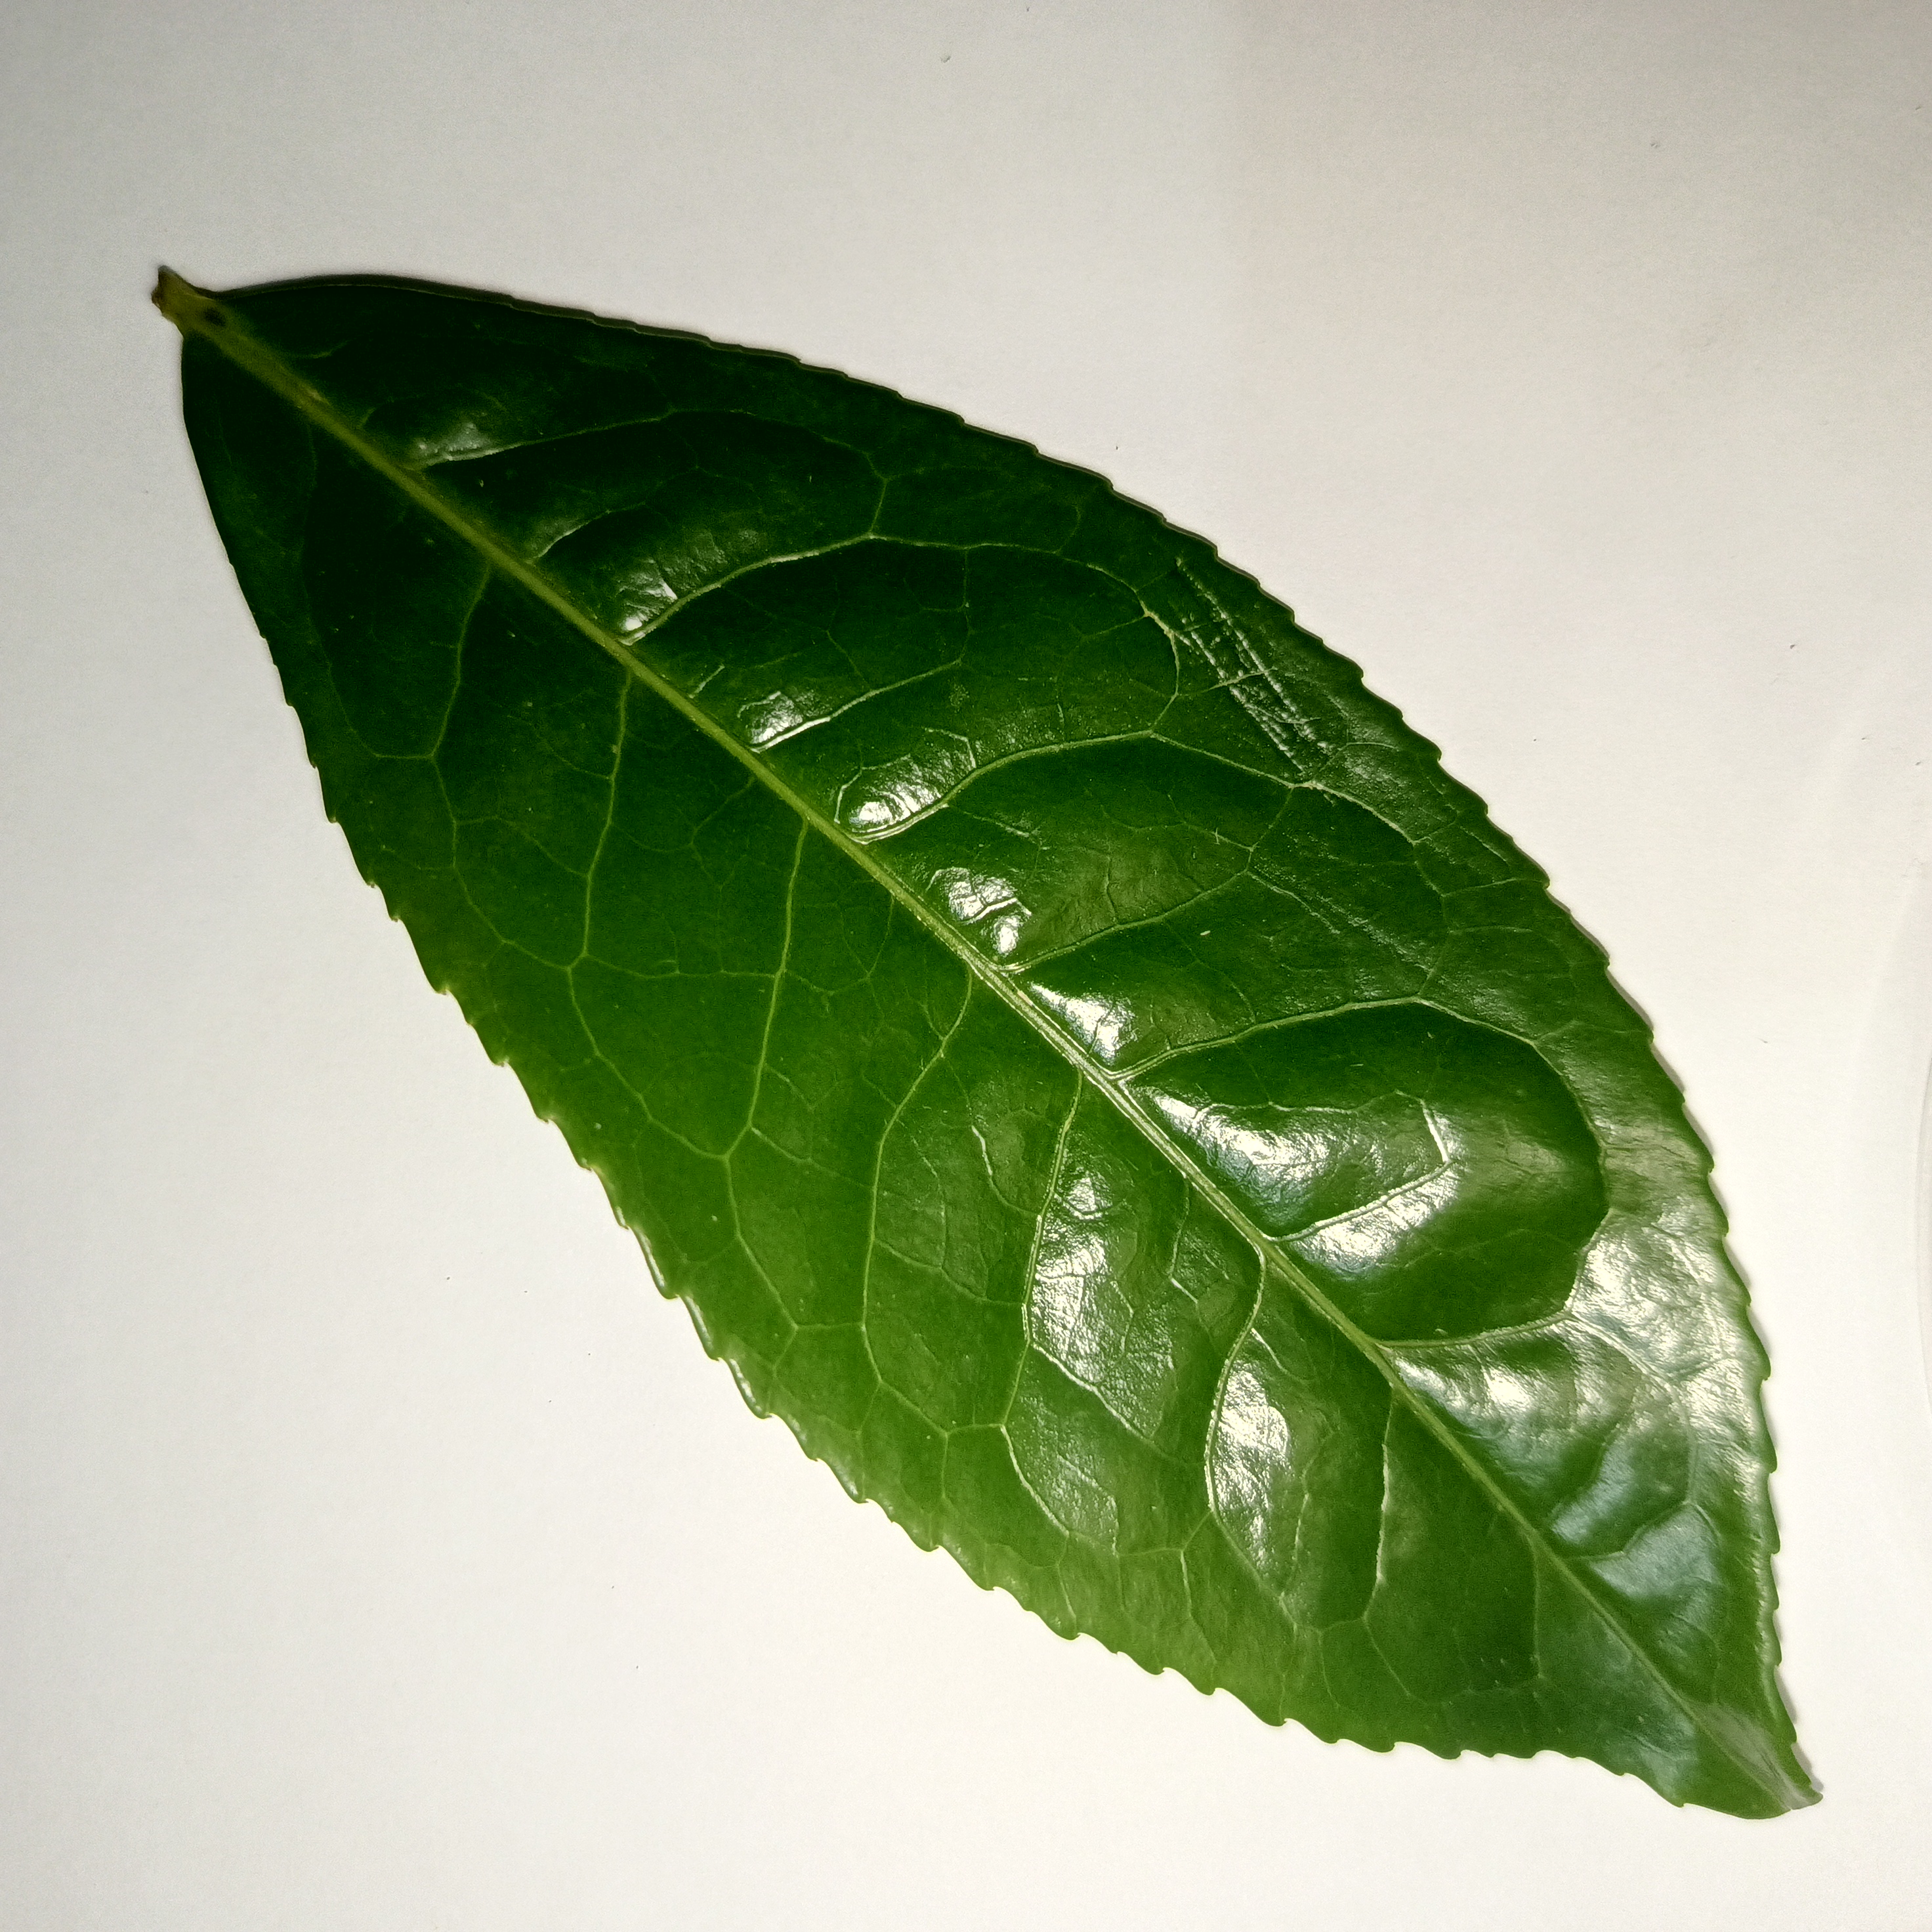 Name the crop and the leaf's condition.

tea, healthy
